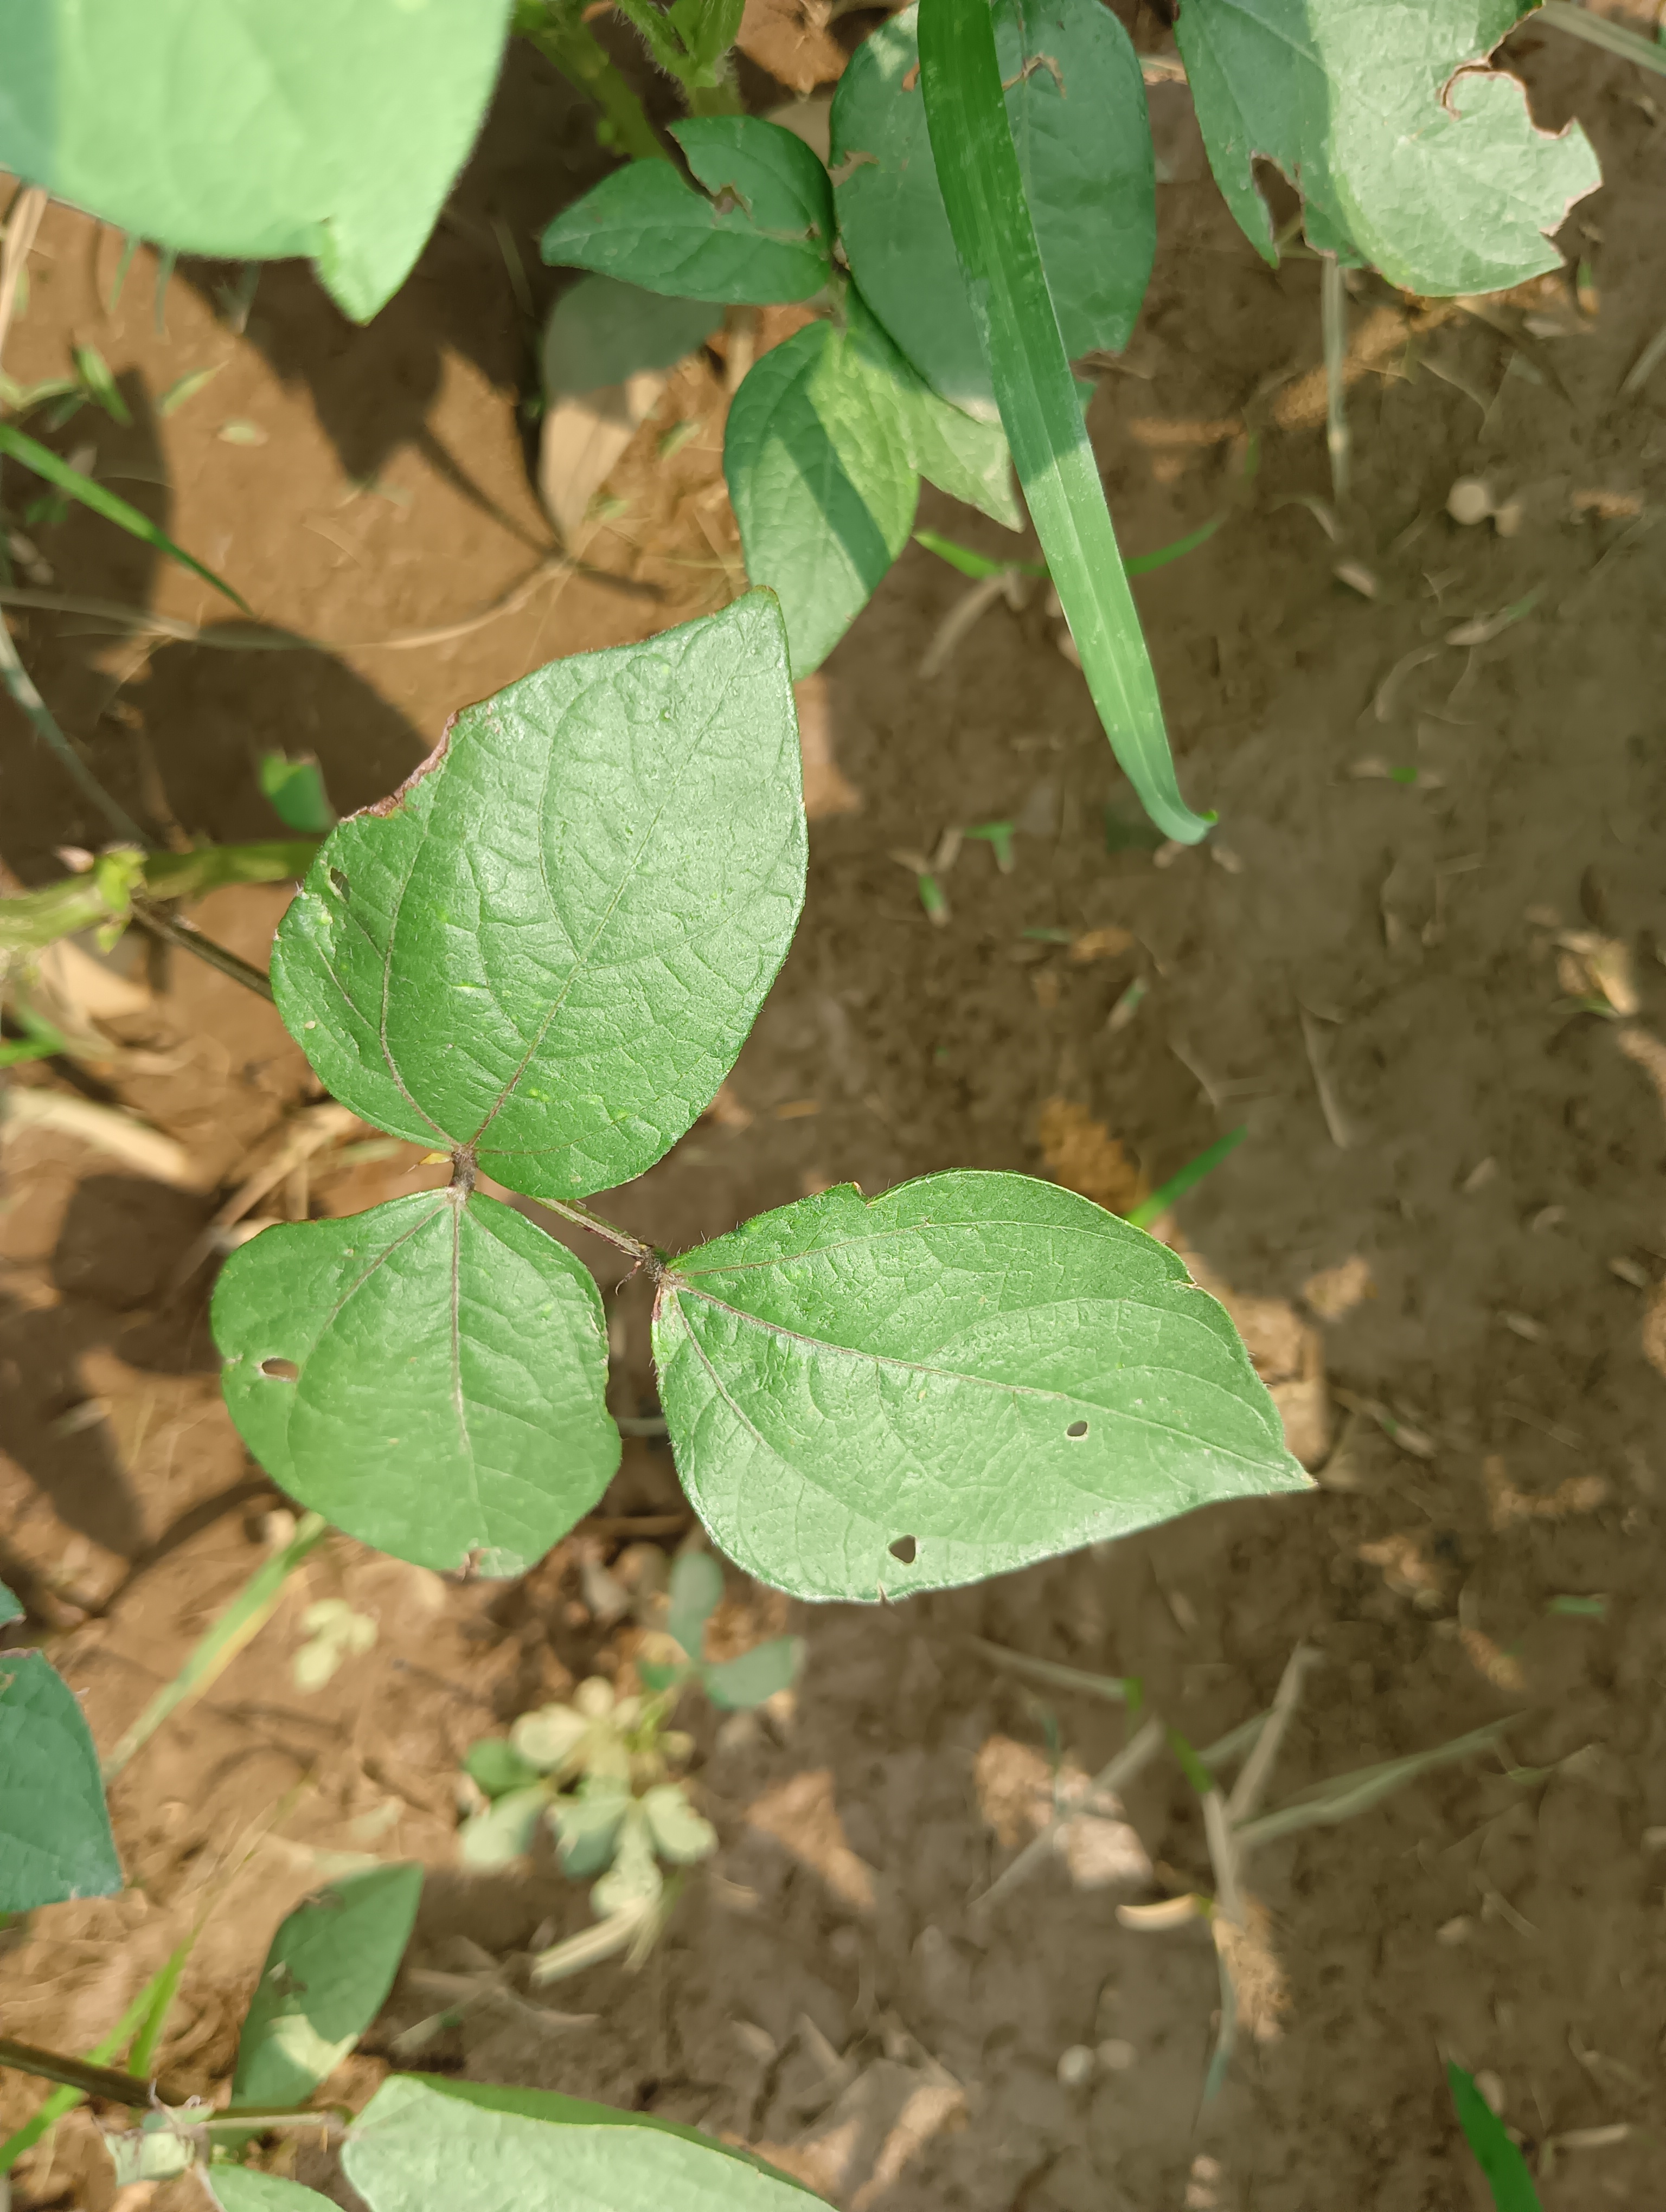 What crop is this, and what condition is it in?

mungbean, healthy
